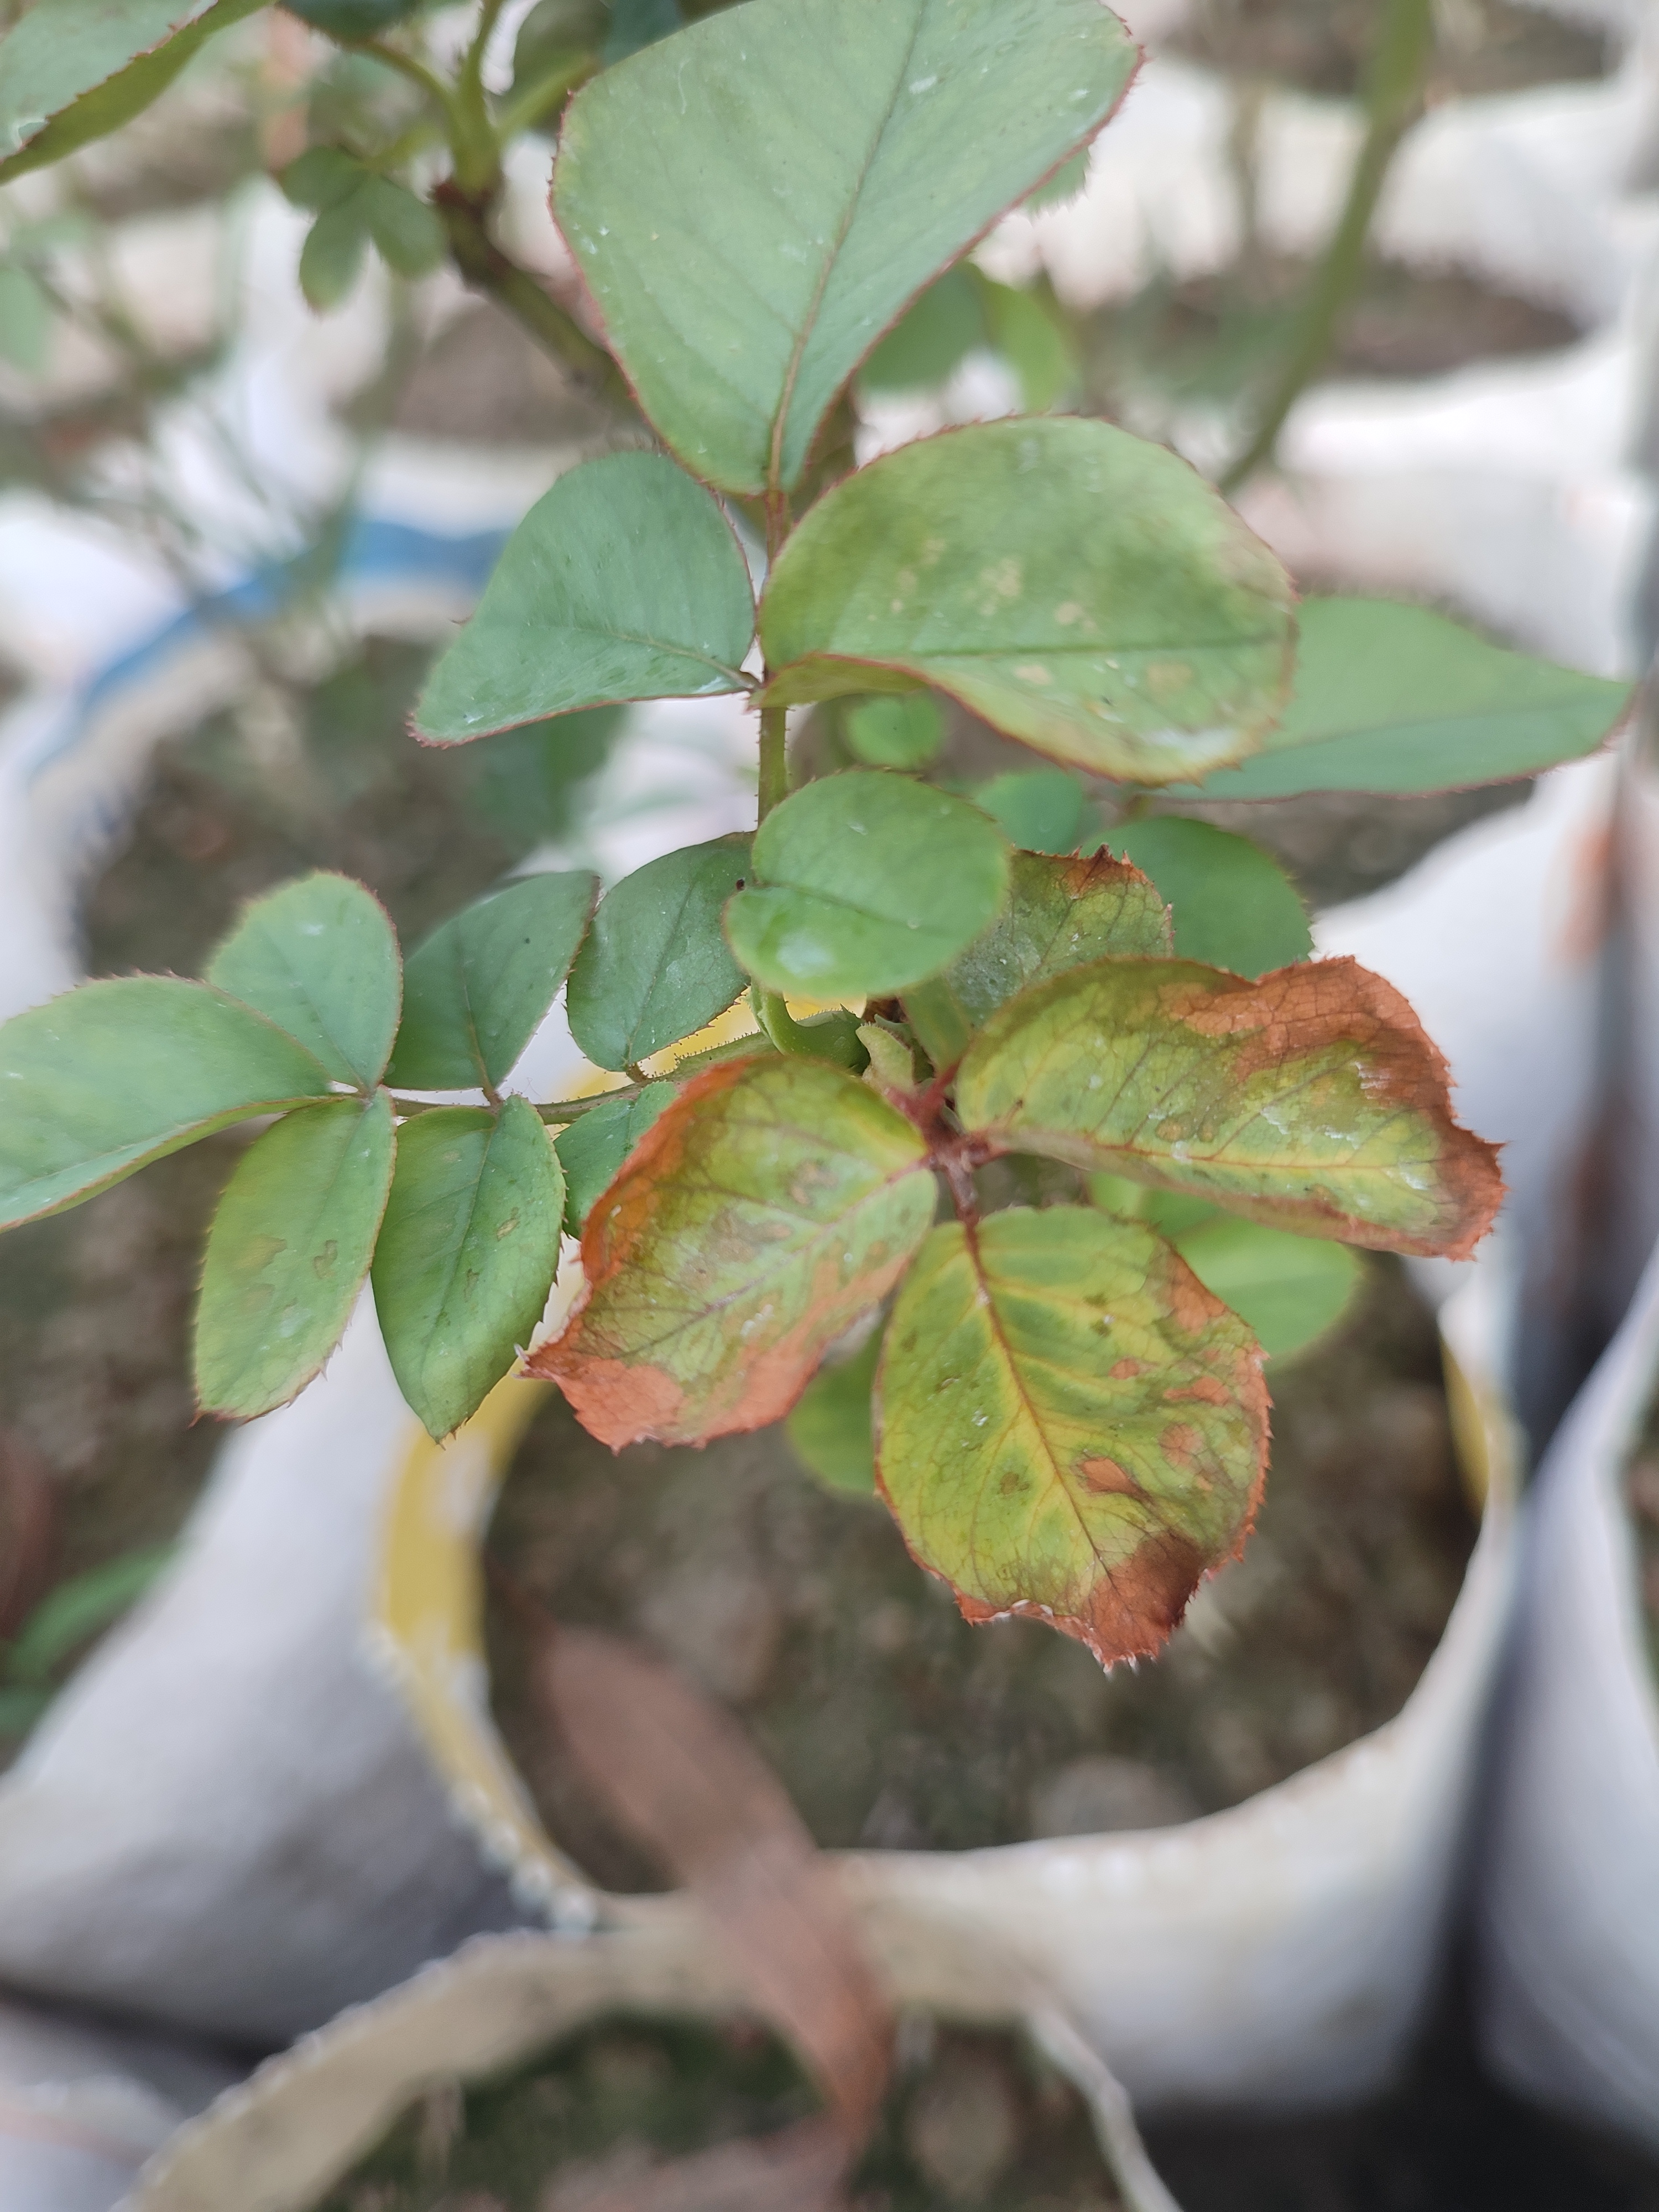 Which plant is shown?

rose
